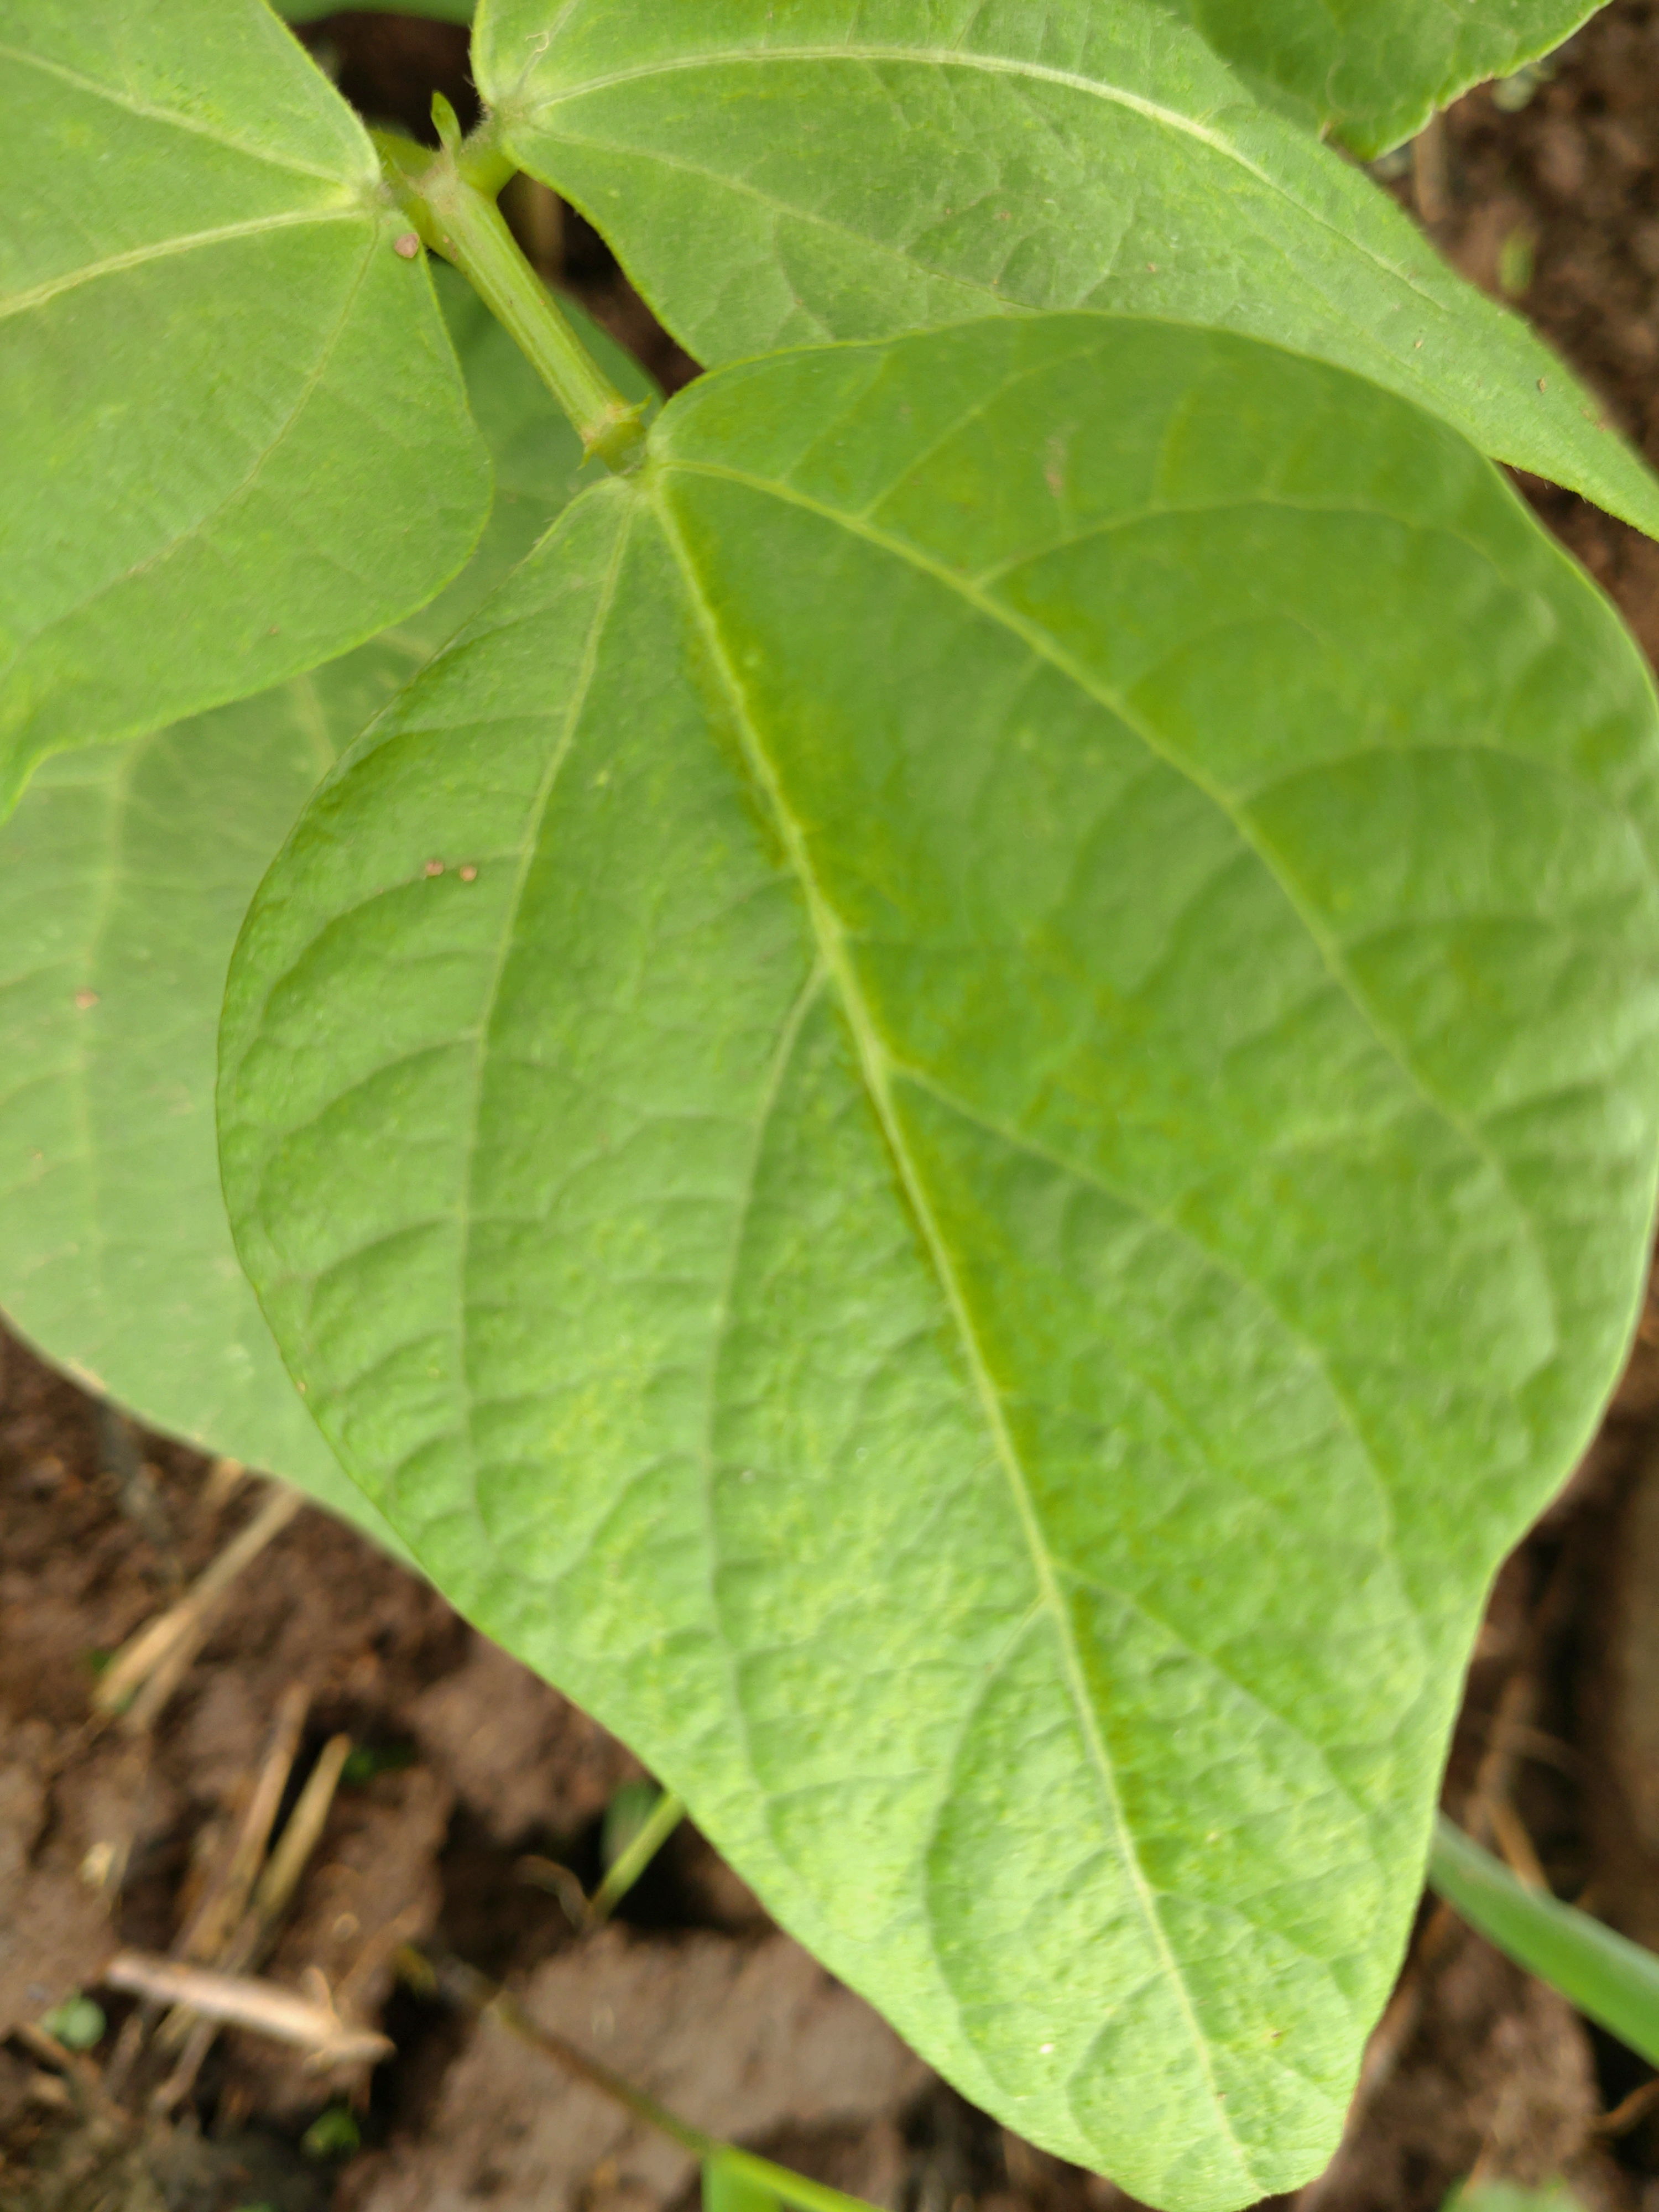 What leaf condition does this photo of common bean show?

healthy
